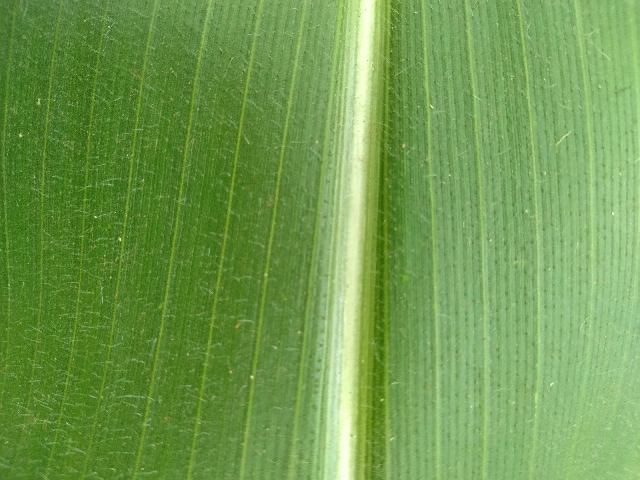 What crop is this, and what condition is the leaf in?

maize, healthy
